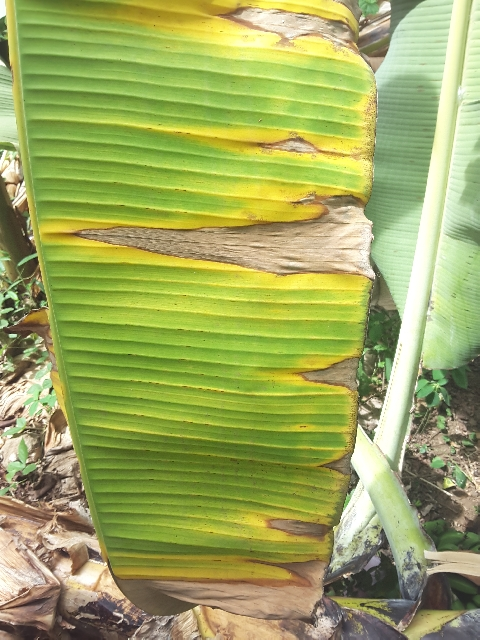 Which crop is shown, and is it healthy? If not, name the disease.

banana, fusarium wilt race 1
